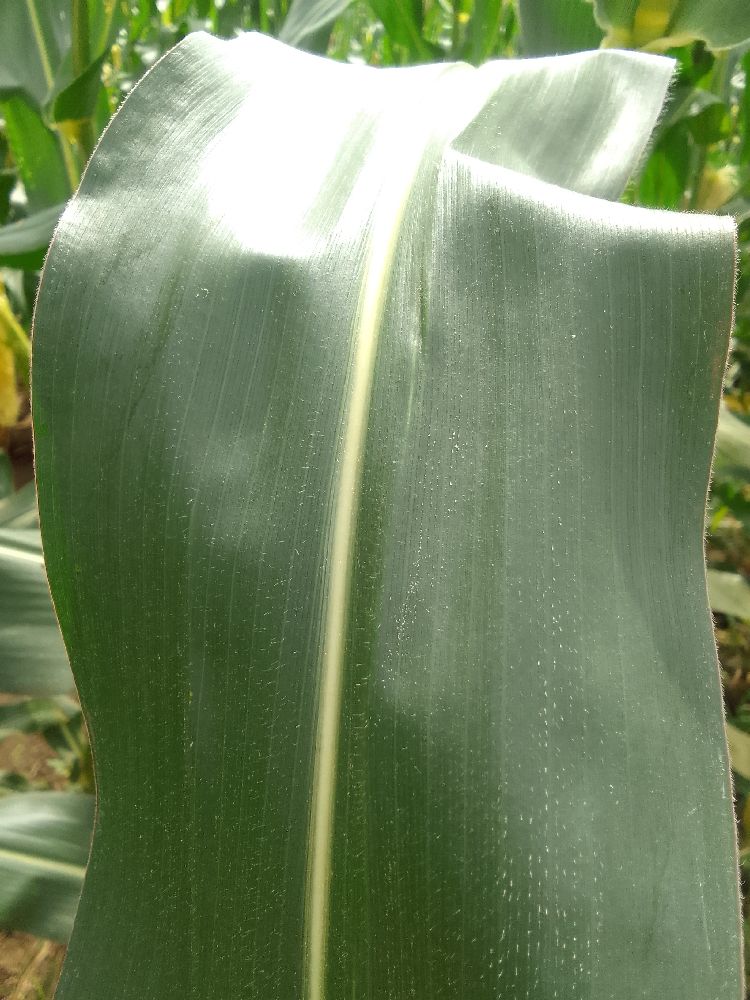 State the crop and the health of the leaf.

maize, healthy
